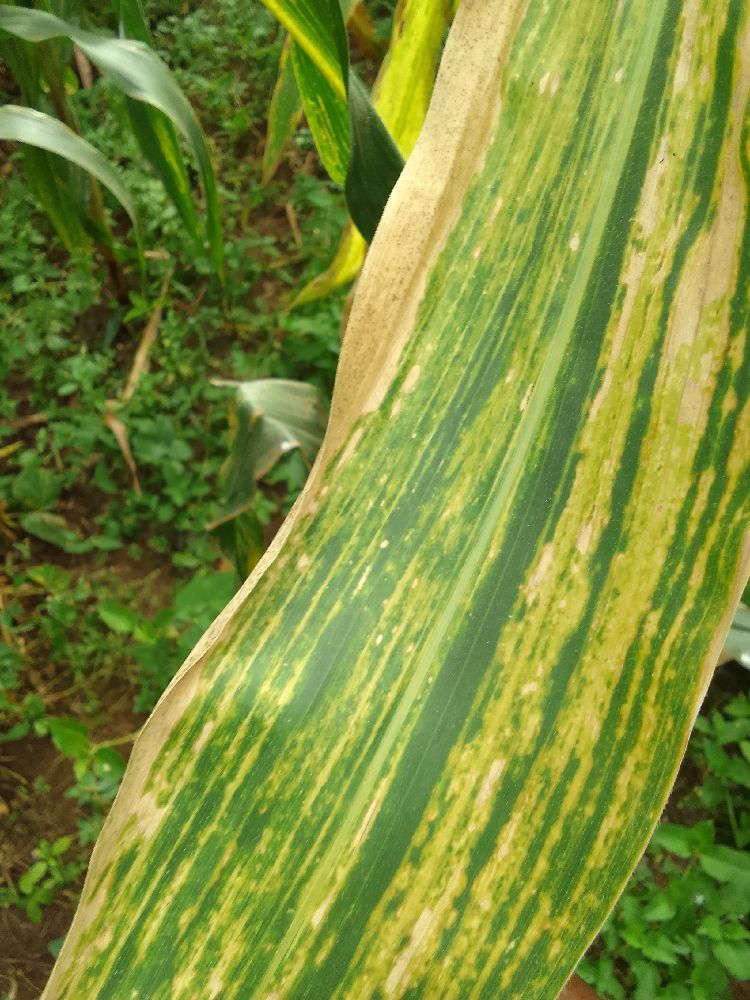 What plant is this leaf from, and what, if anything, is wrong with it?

maize, maize lethal necrosis
